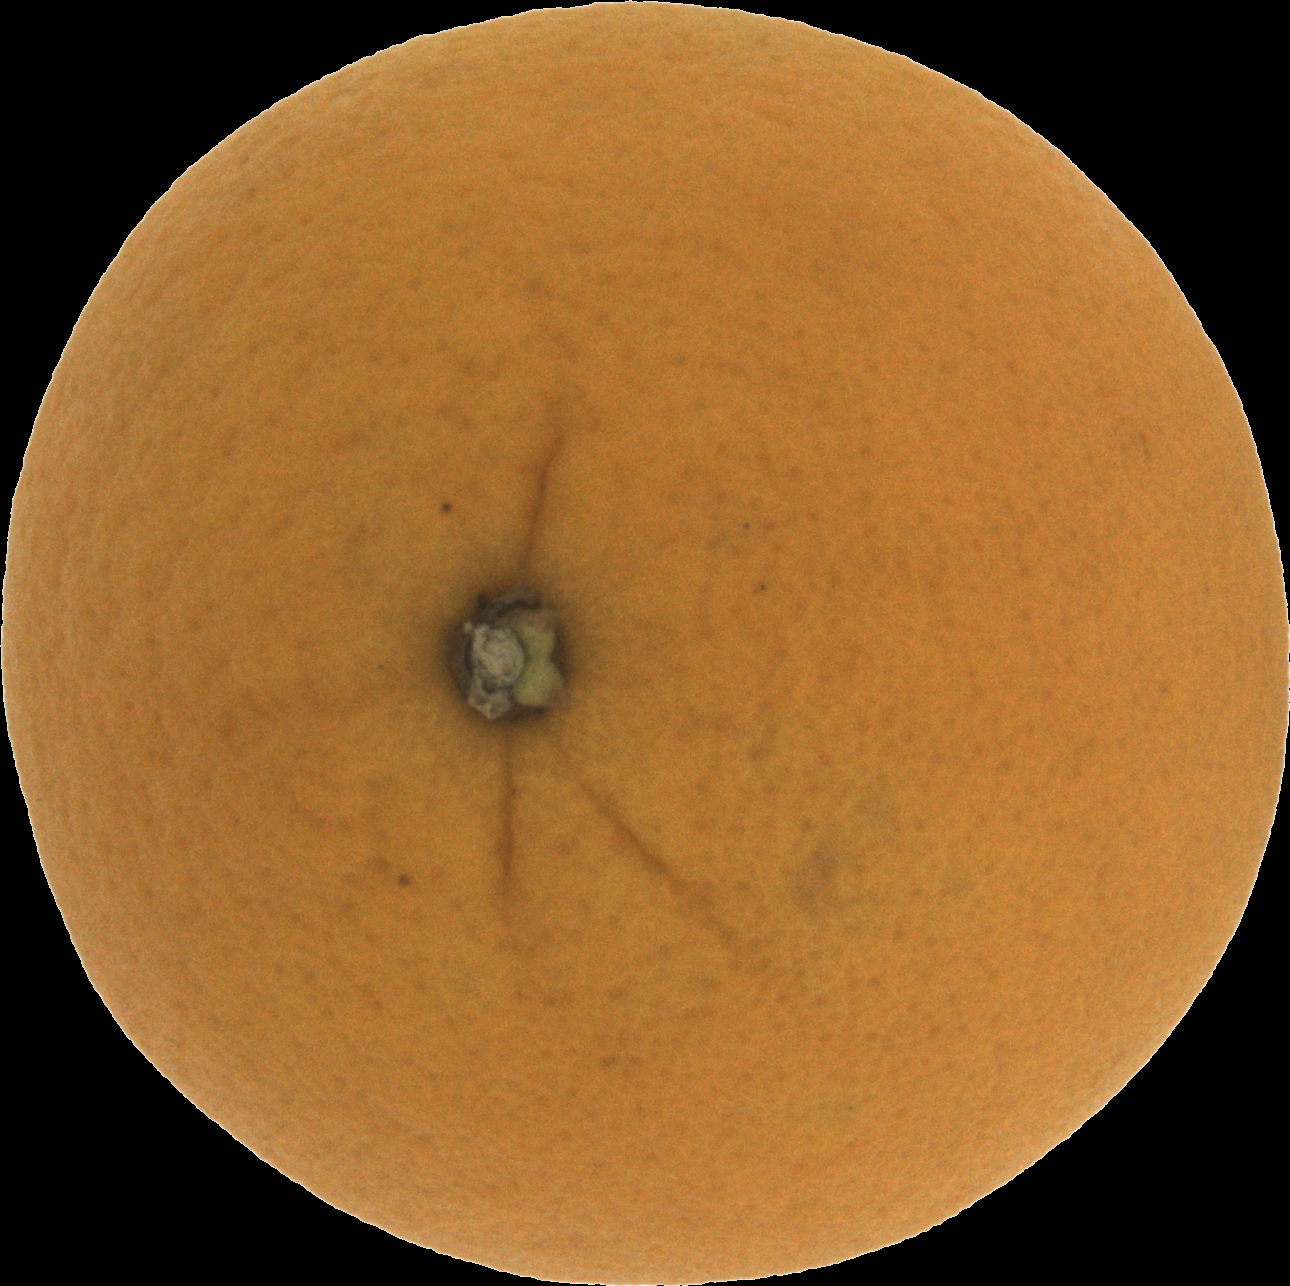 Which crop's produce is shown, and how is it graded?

orange, good
